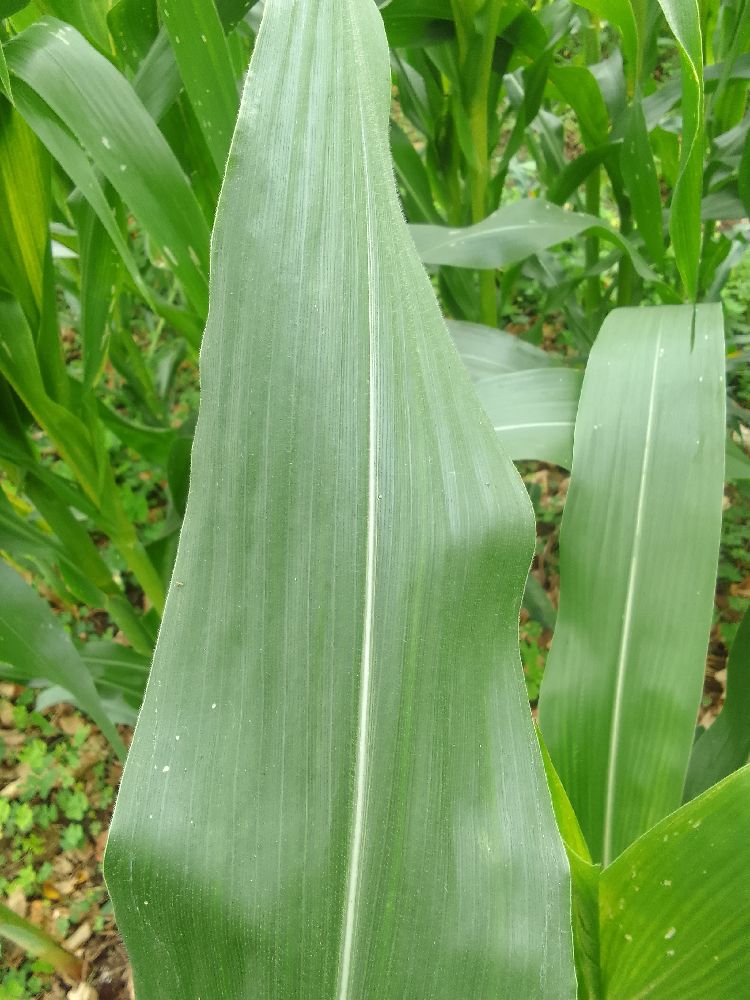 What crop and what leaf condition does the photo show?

maize, healthy
